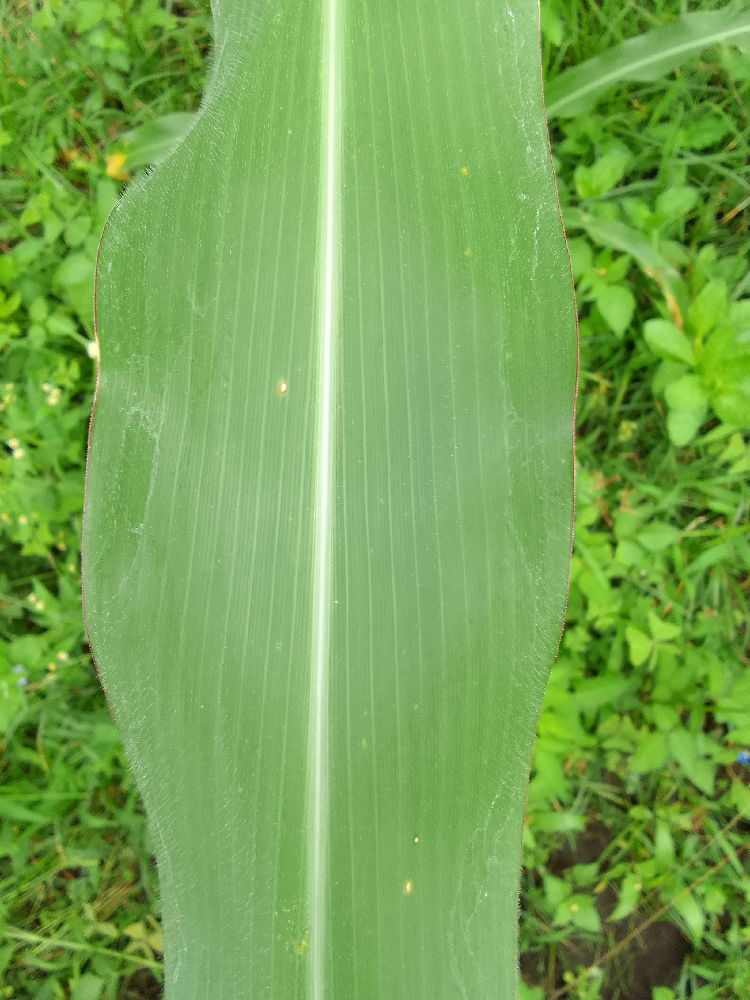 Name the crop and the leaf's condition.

maize, healthy
